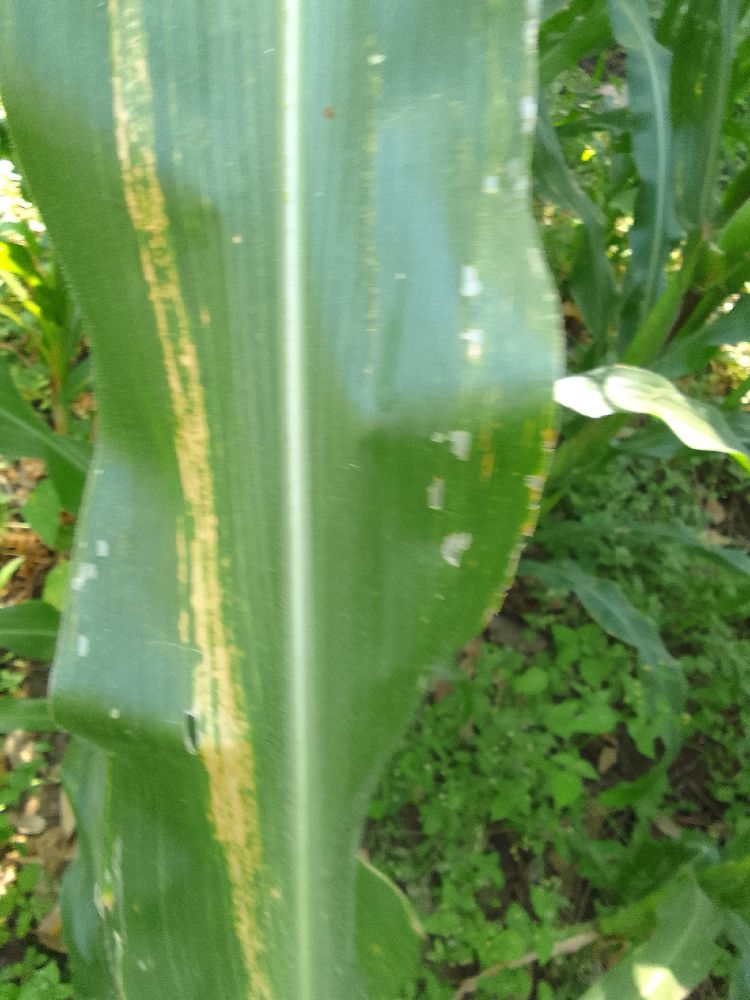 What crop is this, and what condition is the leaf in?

maize, maize lethal necrosis
